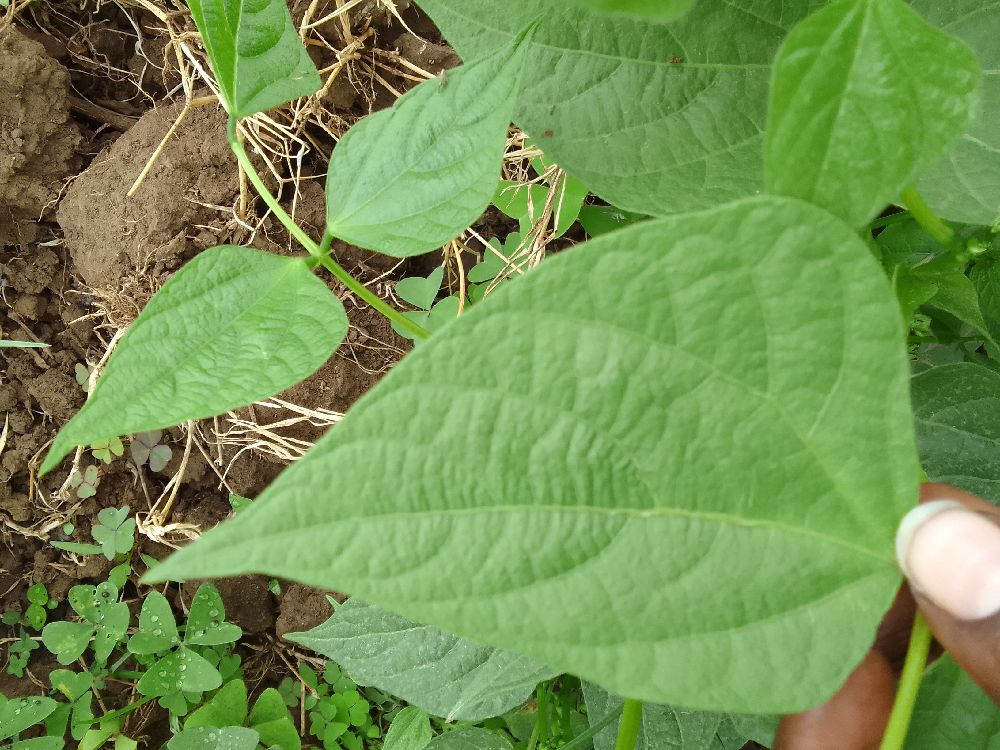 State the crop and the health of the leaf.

common bean, healthy
